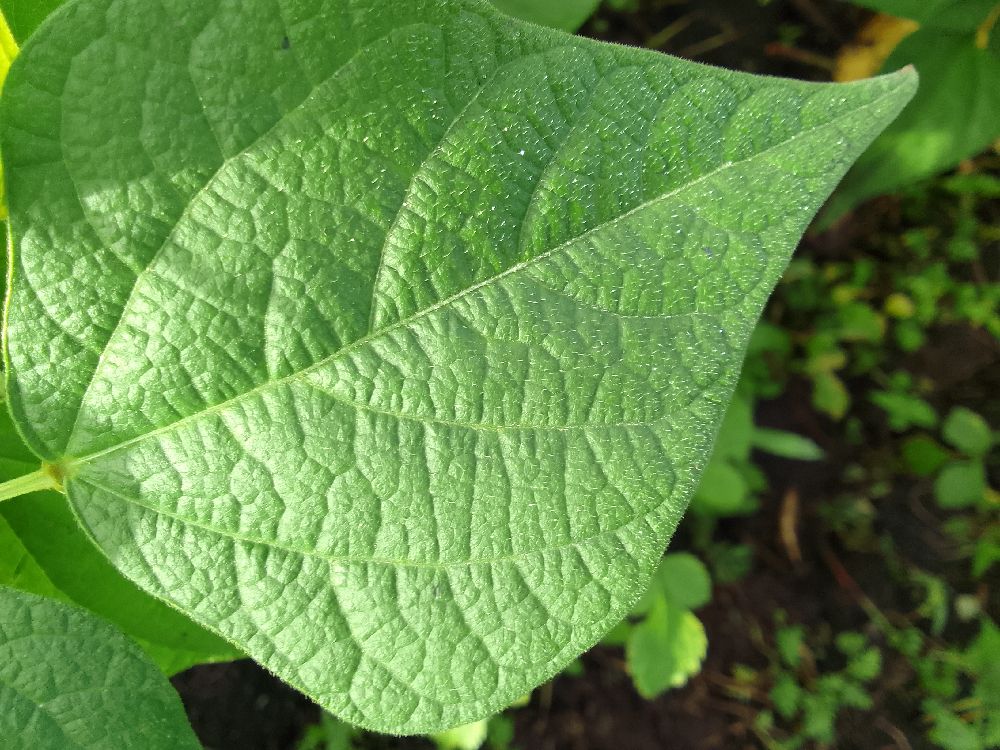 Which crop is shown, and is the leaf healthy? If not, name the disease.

common bean, healthy
